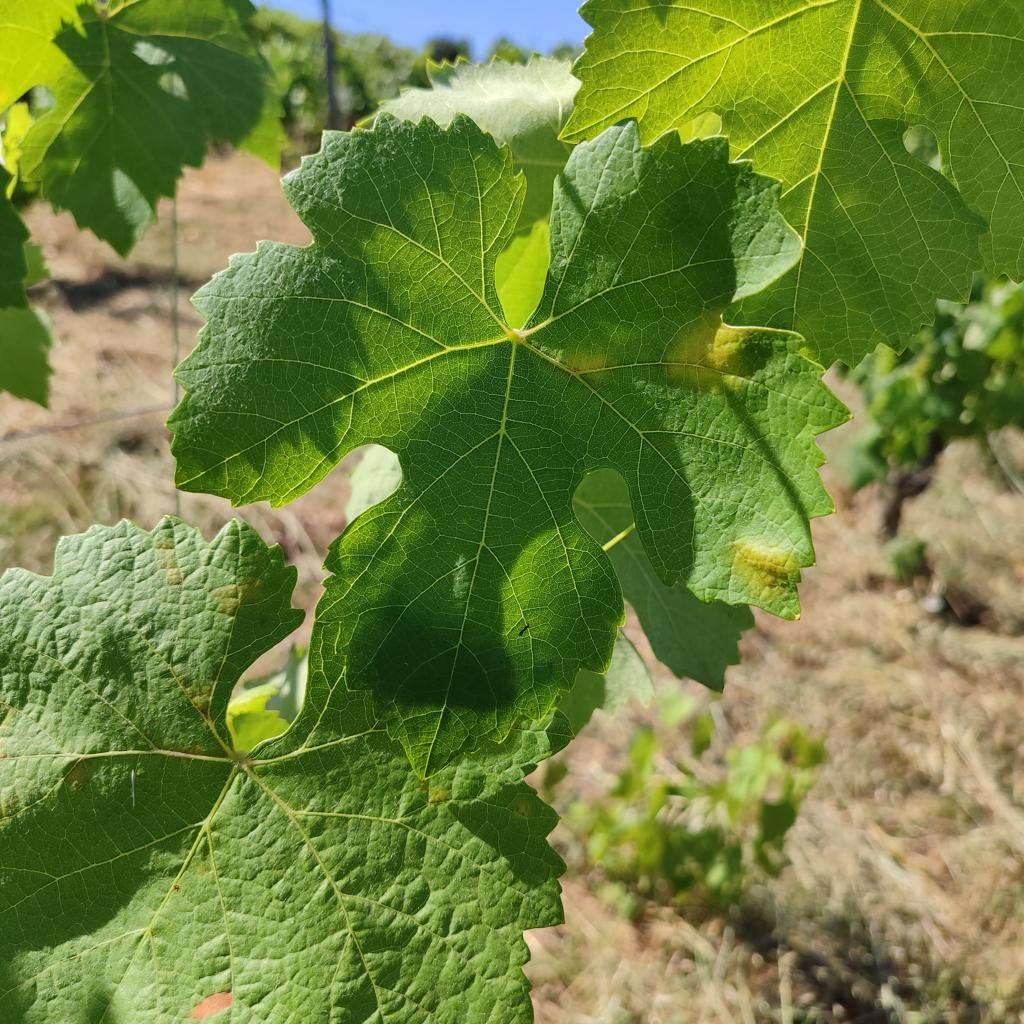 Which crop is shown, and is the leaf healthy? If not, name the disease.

grapevine, downy mildew
